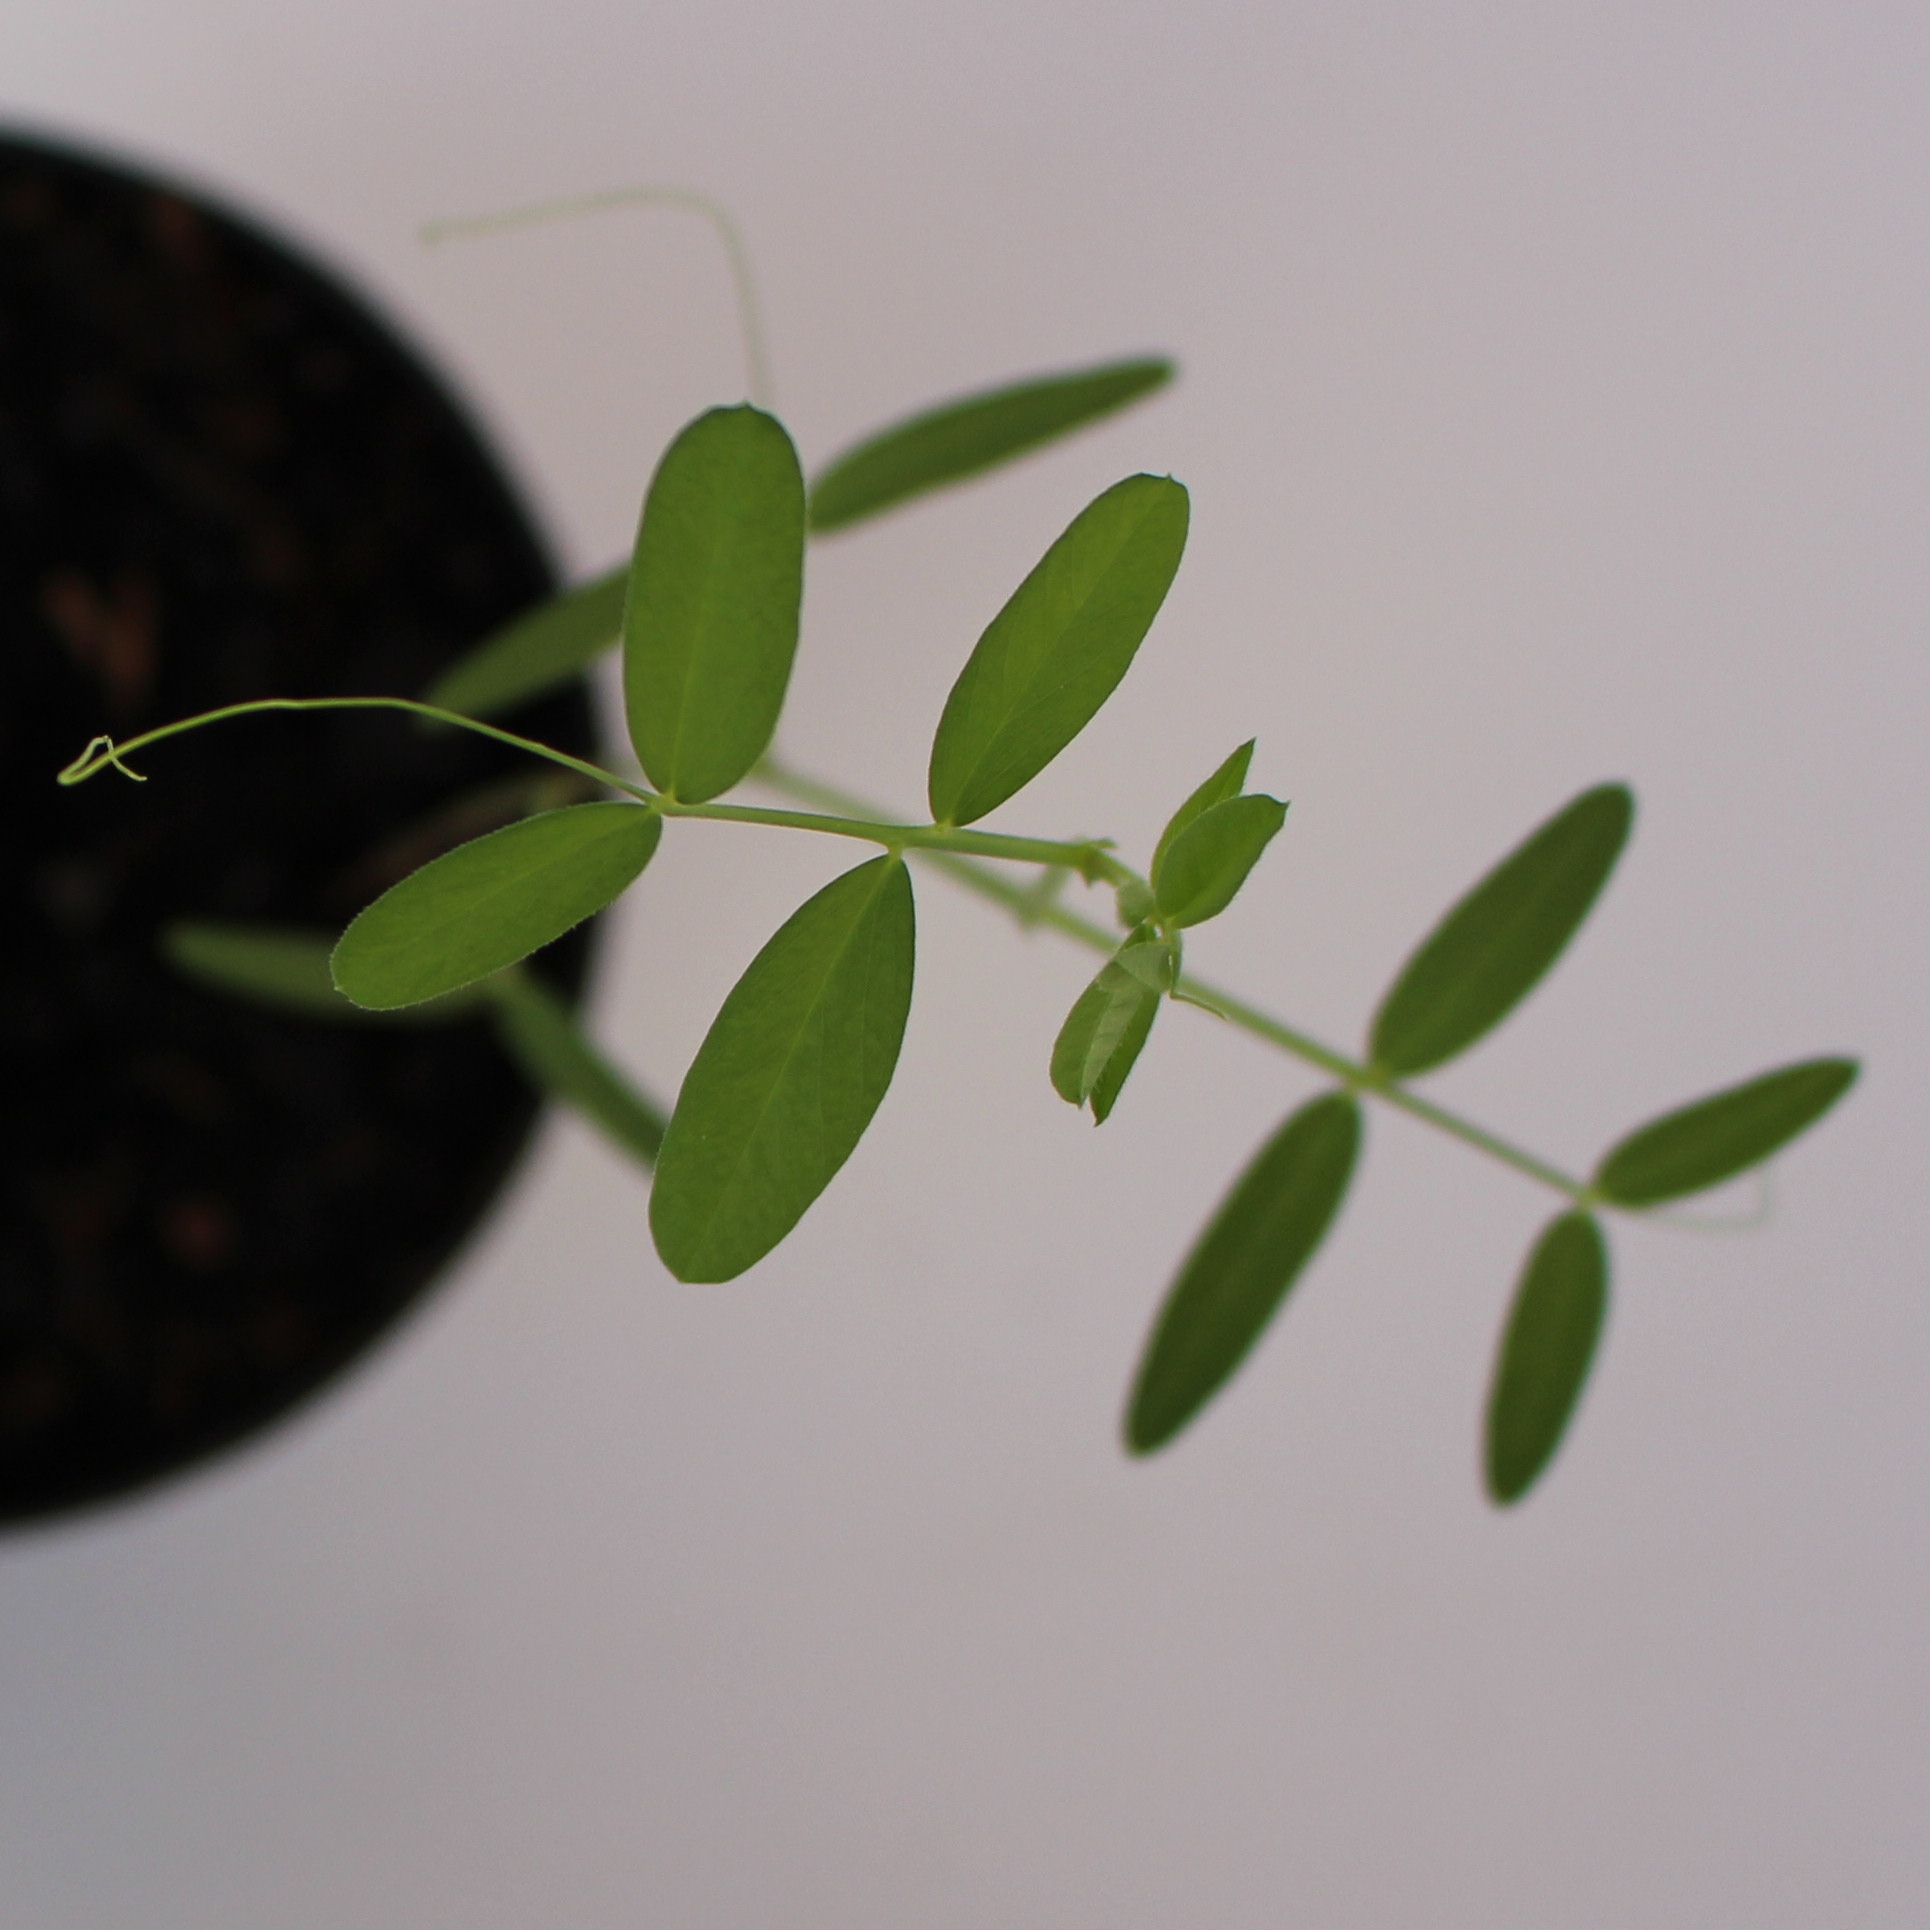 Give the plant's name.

Vicia sativa
